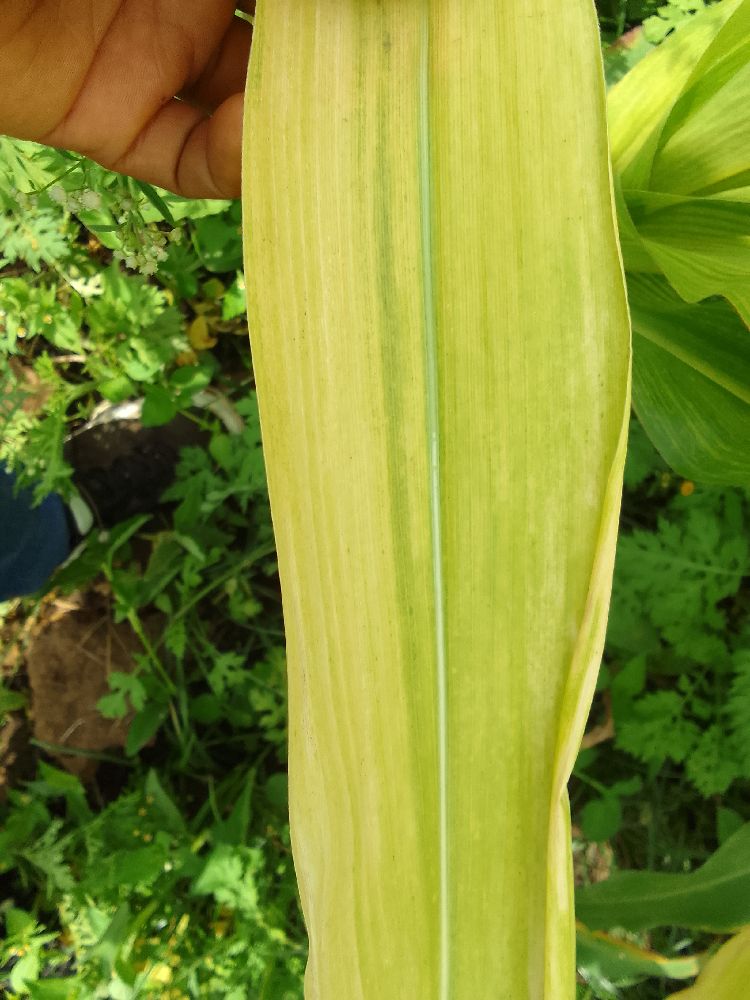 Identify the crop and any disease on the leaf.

maize, maize lethal necrosis
